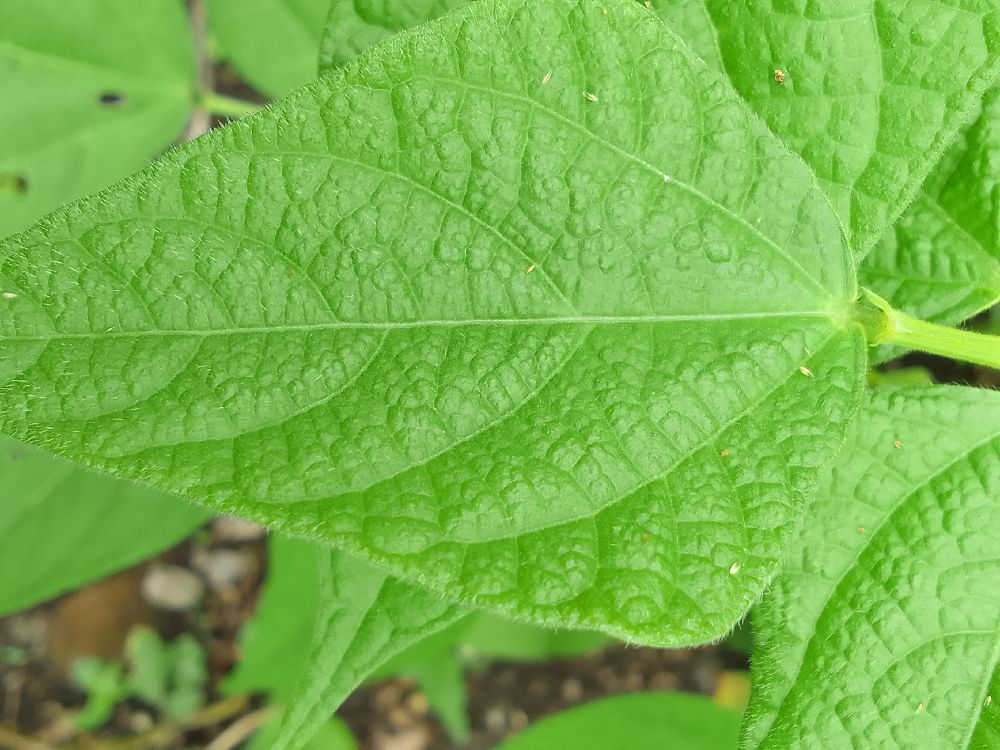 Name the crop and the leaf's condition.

common bean, healthy
